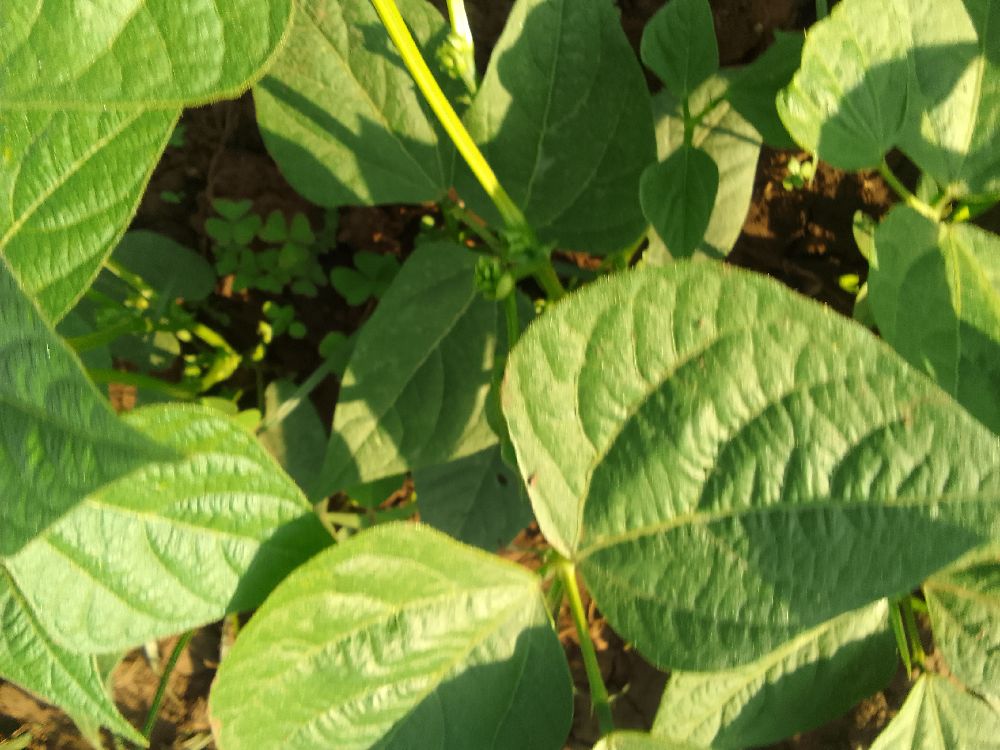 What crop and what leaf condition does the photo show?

common bean, healthy
